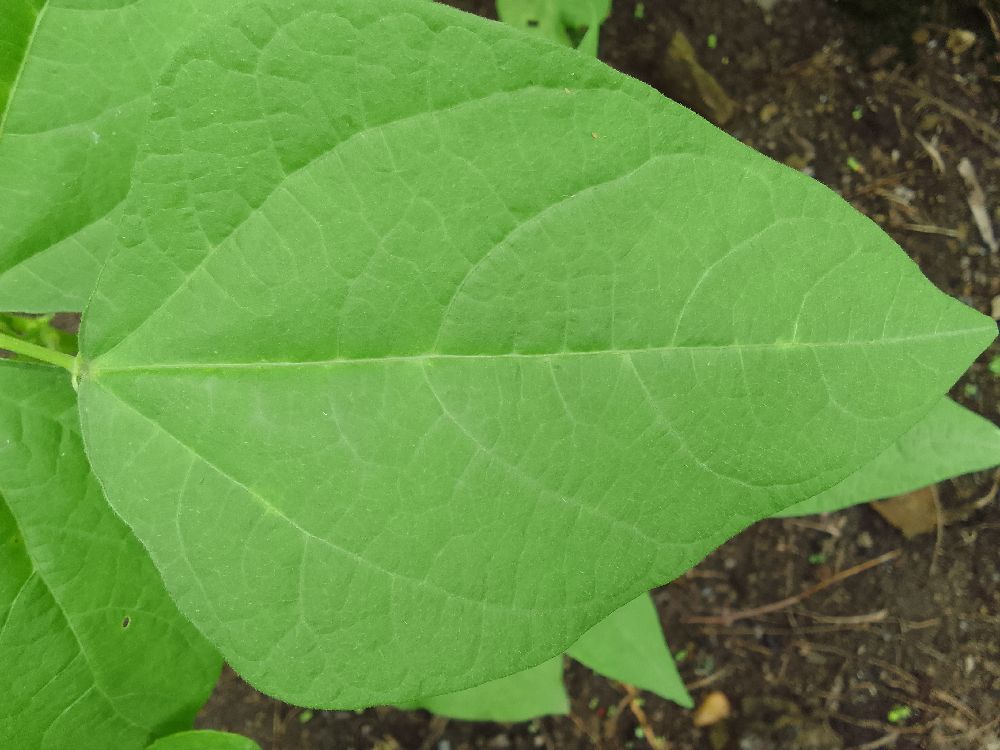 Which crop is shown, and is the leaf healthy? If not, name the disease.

common bean, healthy
